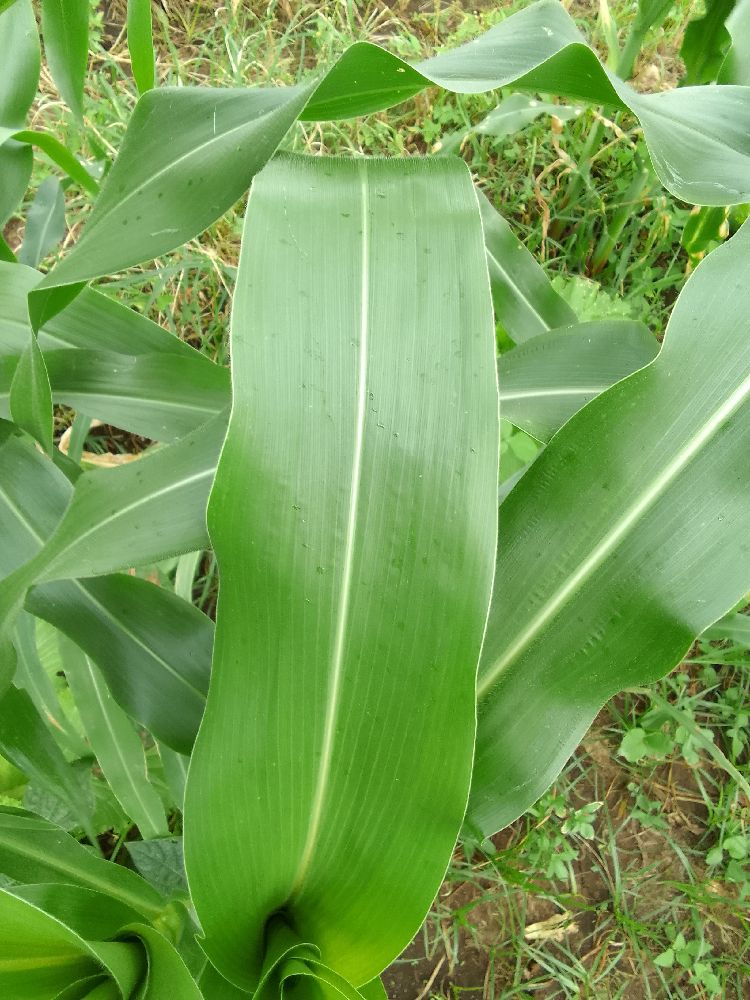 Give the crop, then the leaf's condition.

maize, healthy
